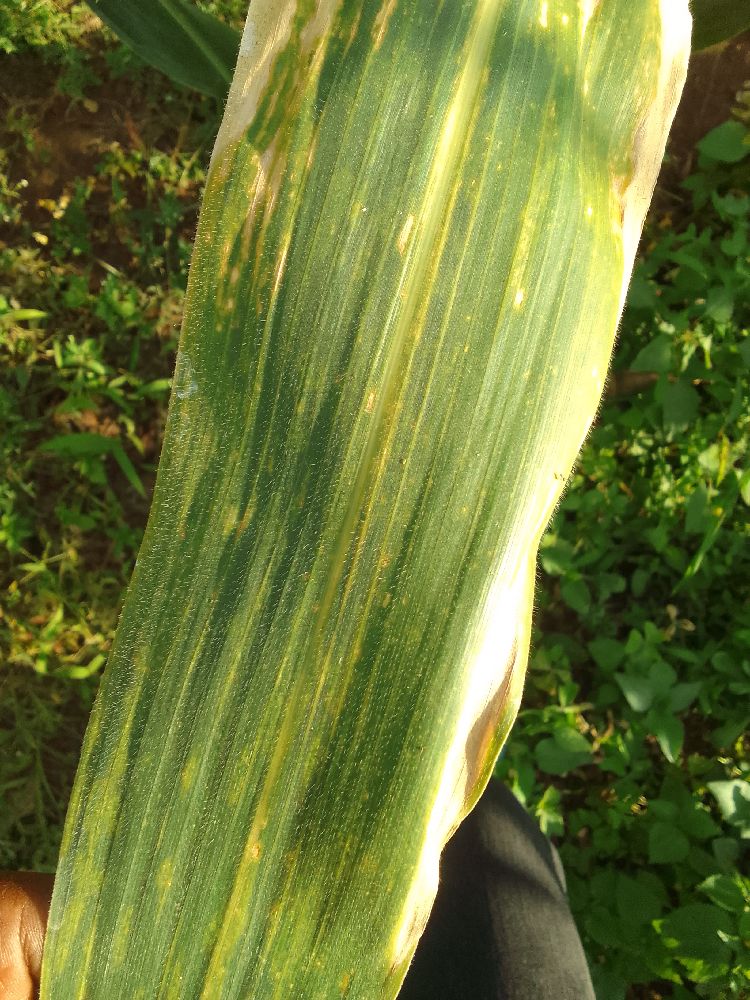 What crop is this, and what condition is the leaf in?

maize, maize lethal necrosis
